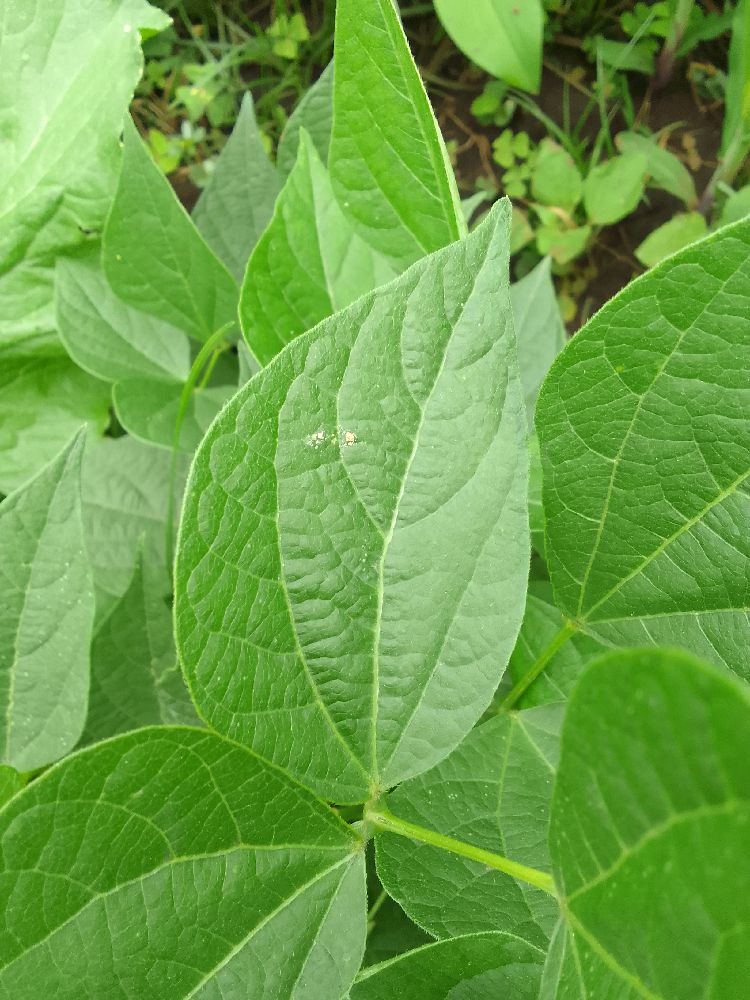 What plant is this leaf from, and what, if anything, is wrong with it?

common bean, healthy
